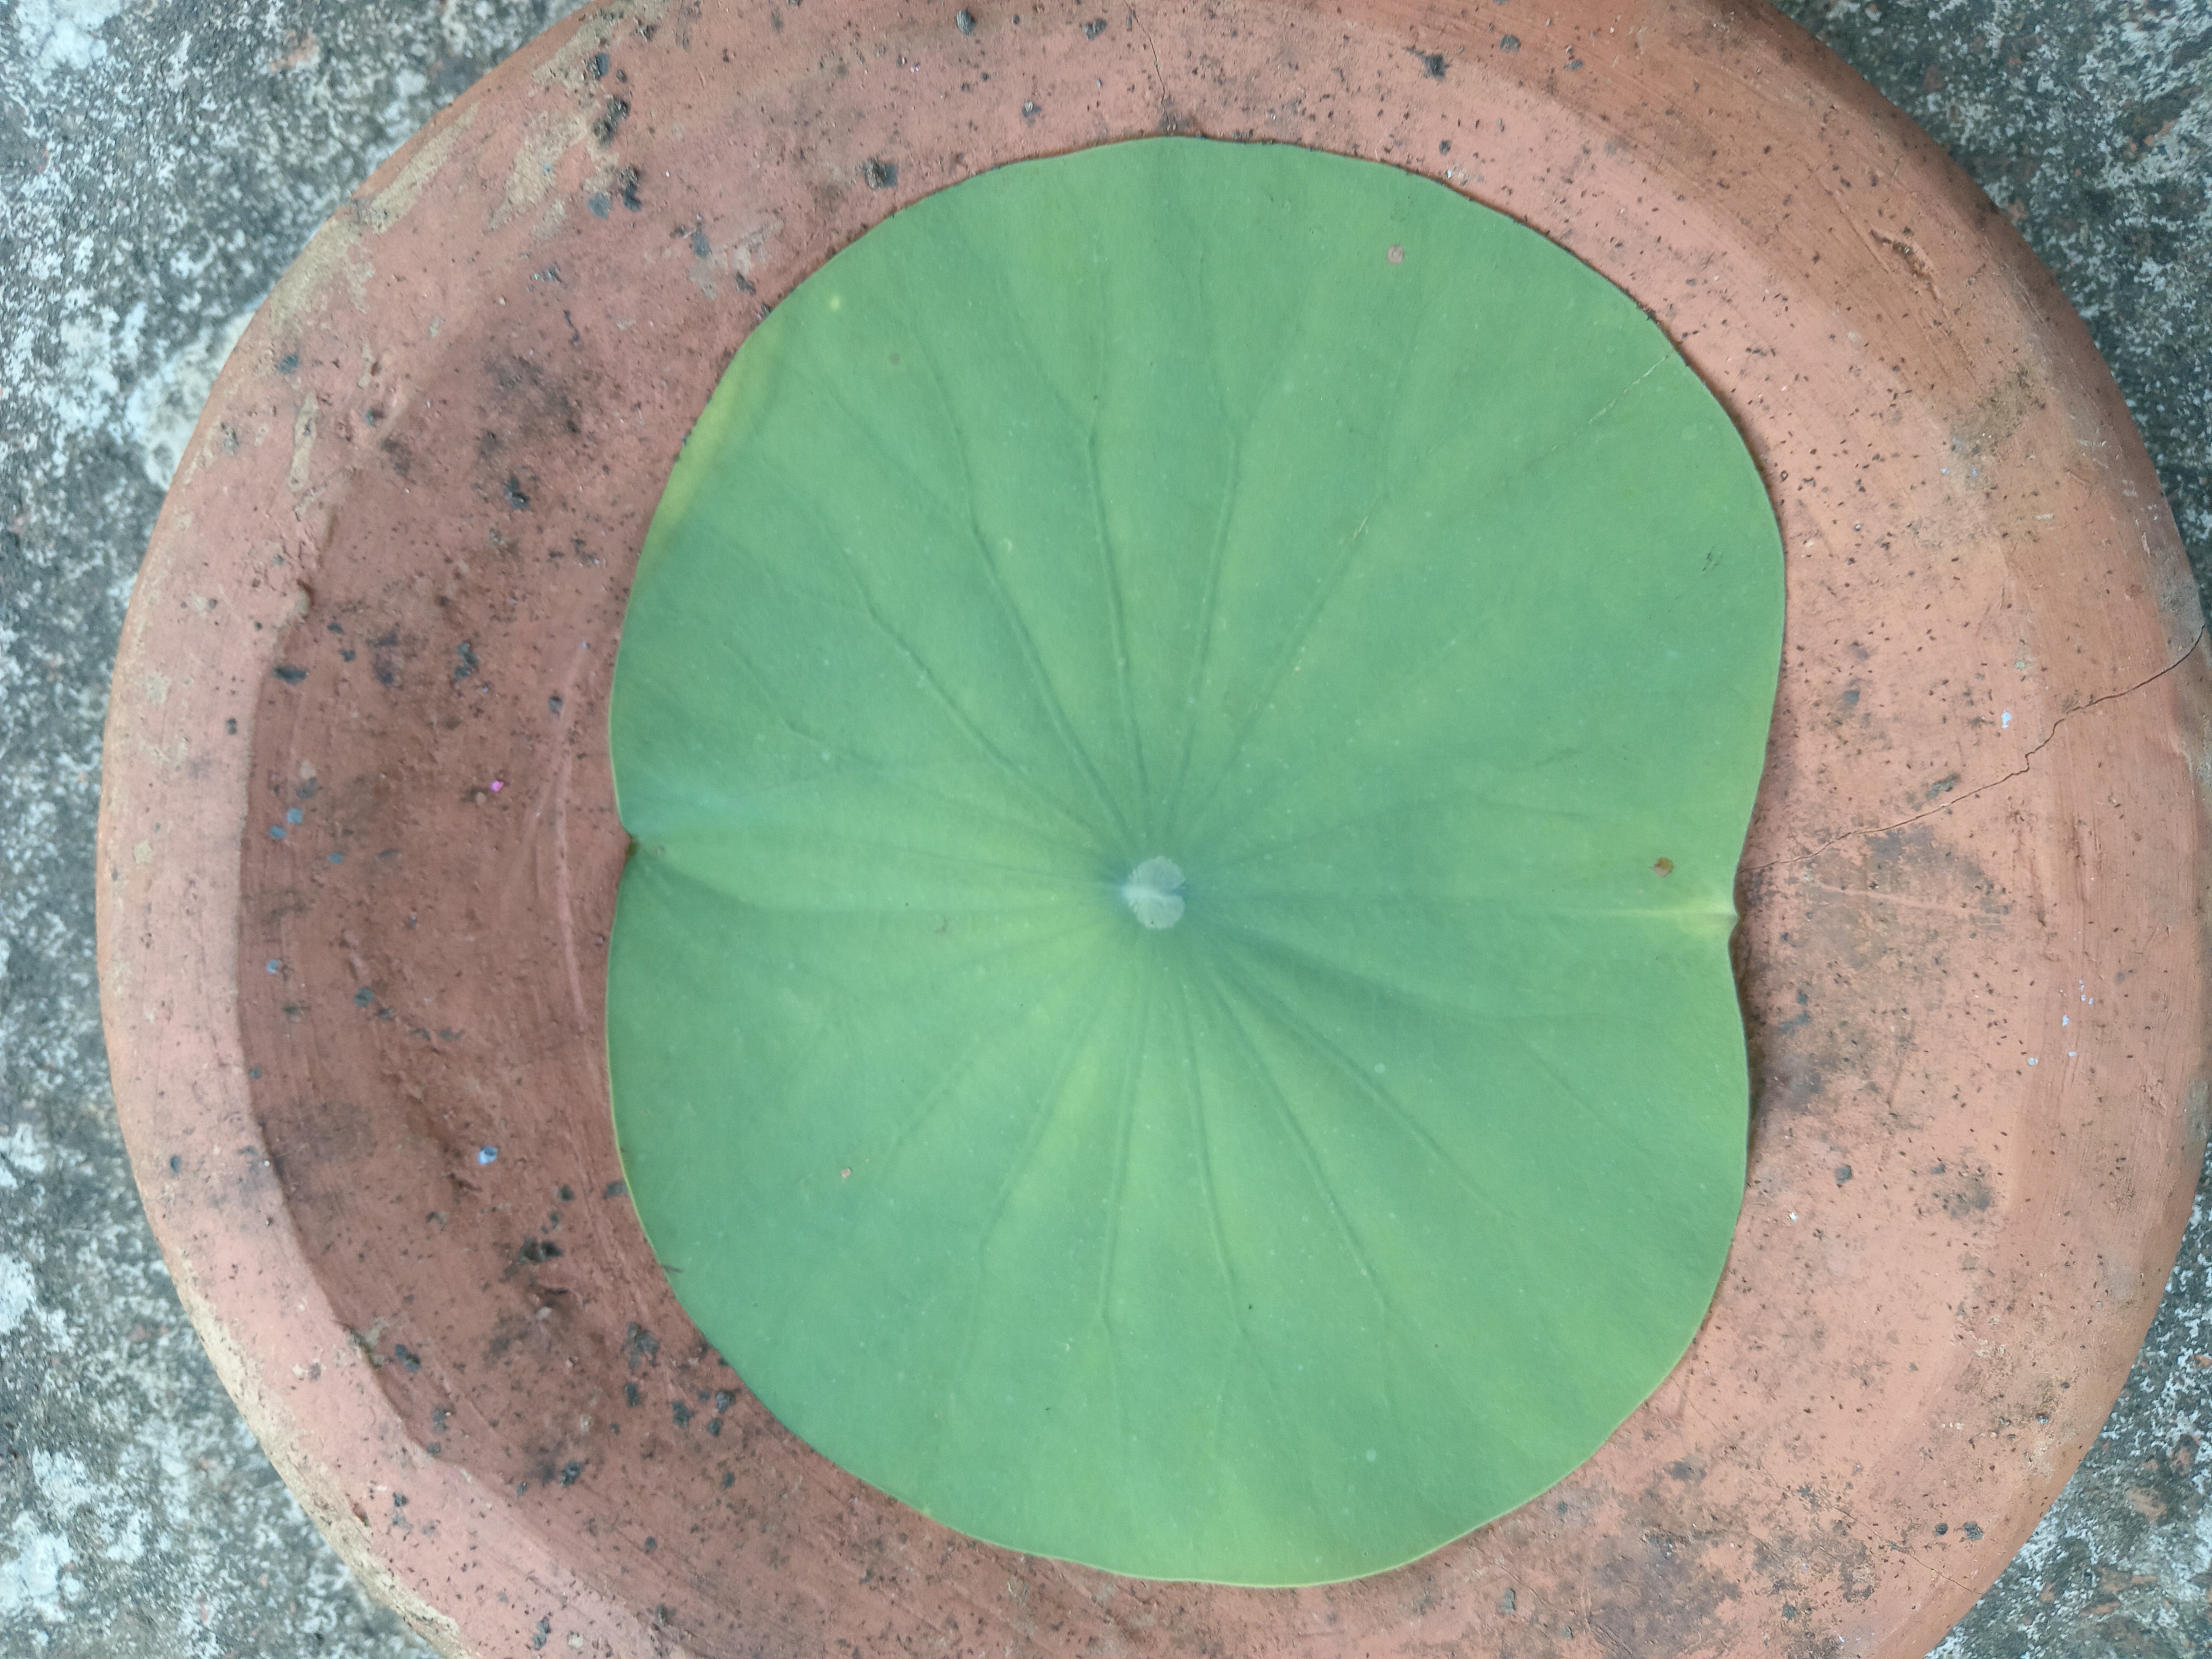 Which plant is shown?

lotus
